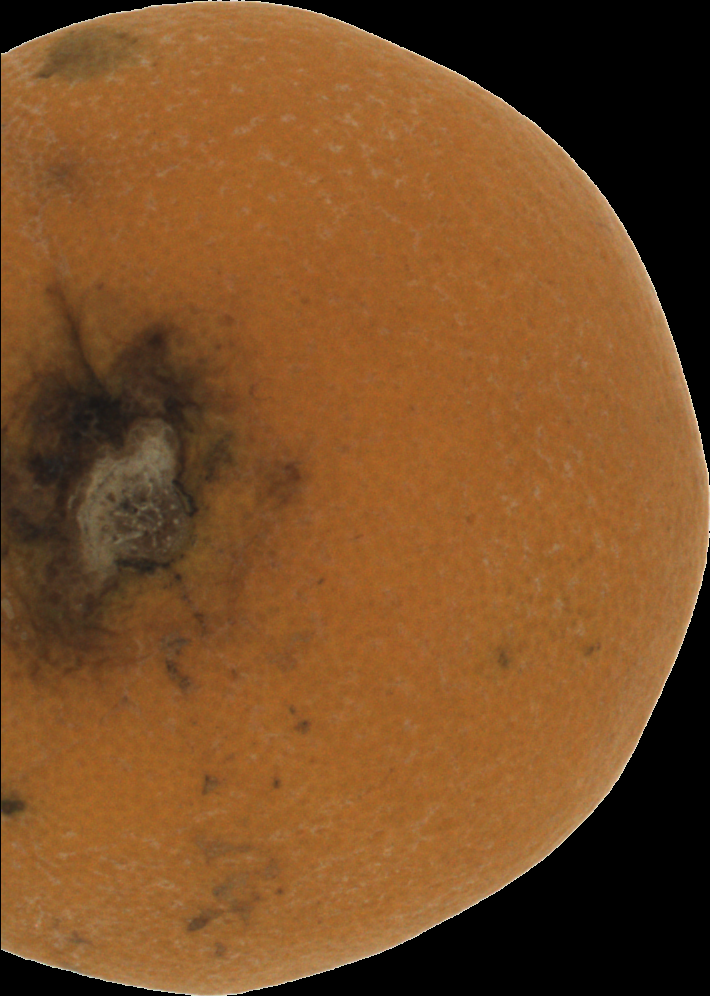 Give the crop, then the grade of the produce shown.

orange, bad
